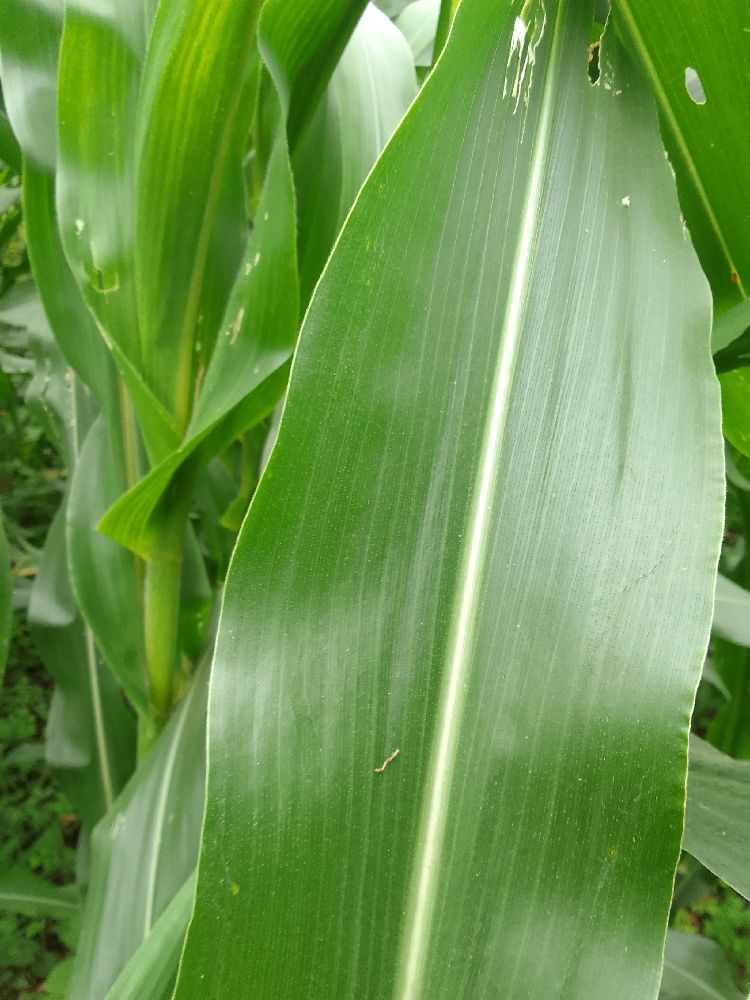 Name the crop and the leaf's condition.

maize, healthy
